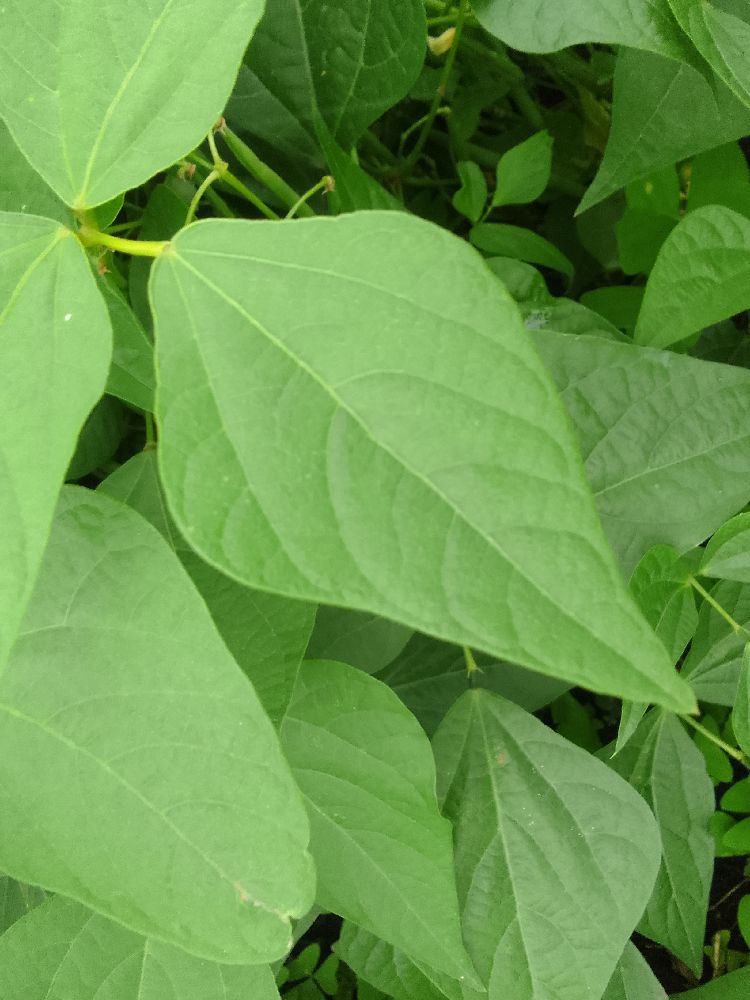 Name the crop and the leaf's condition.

common bean, healthy
